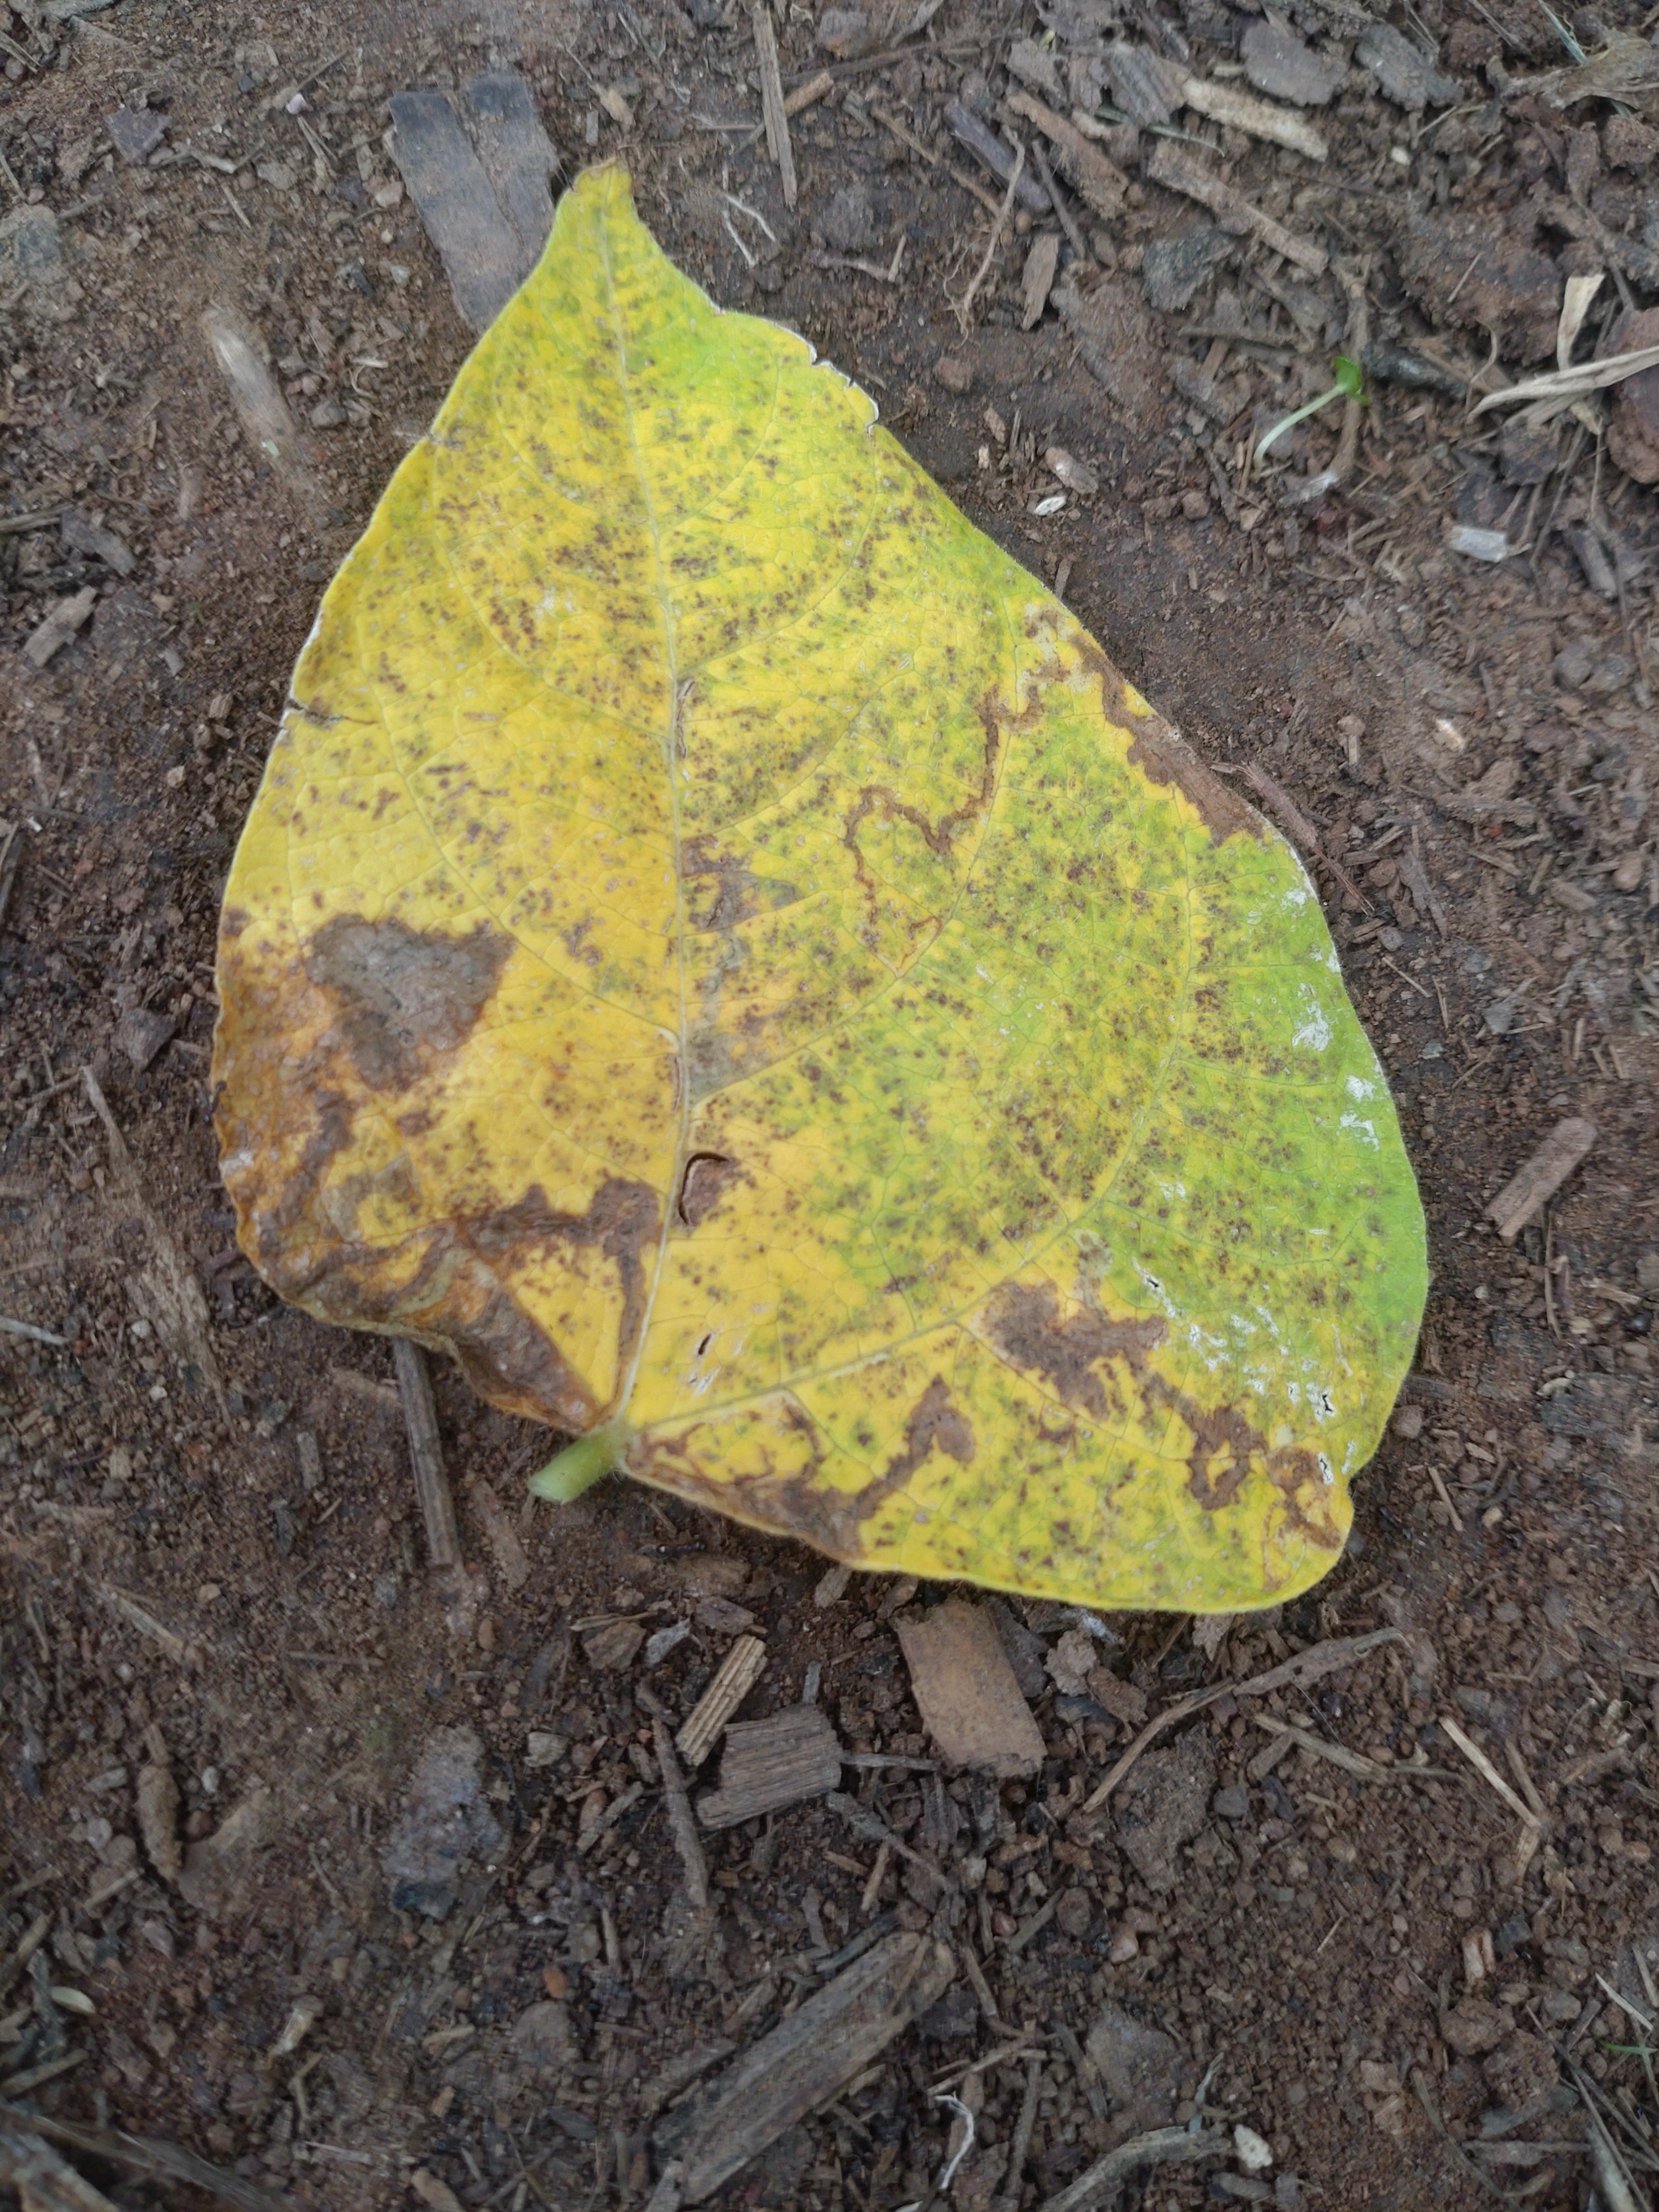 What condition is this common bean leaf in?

anthracnose
